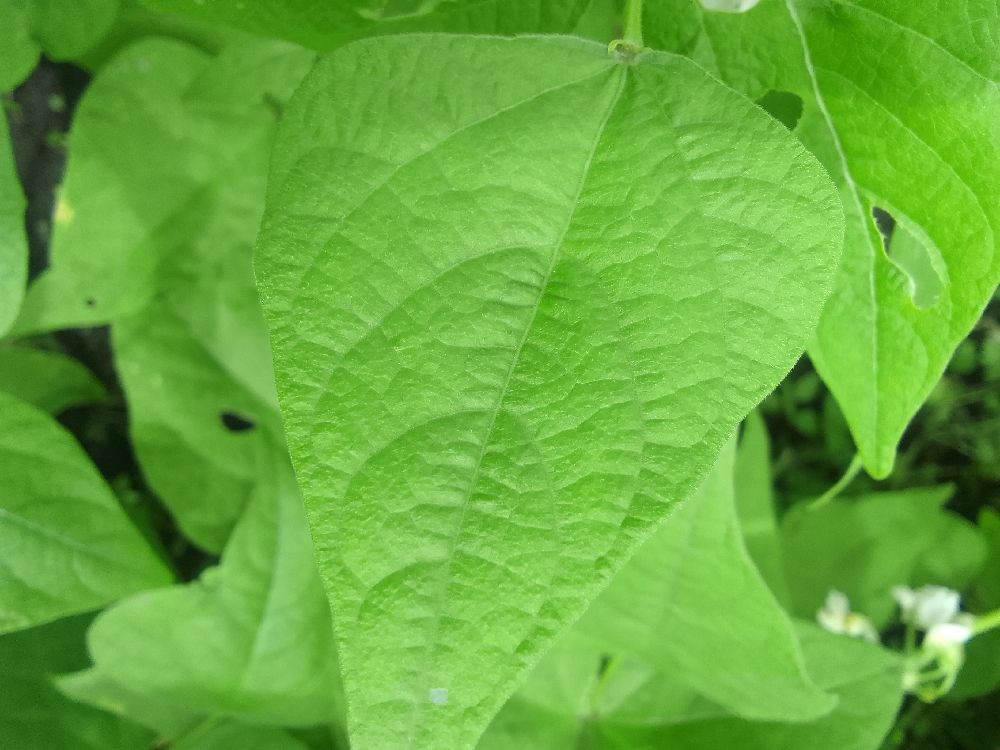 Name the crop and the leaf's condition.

common bean, healthy
